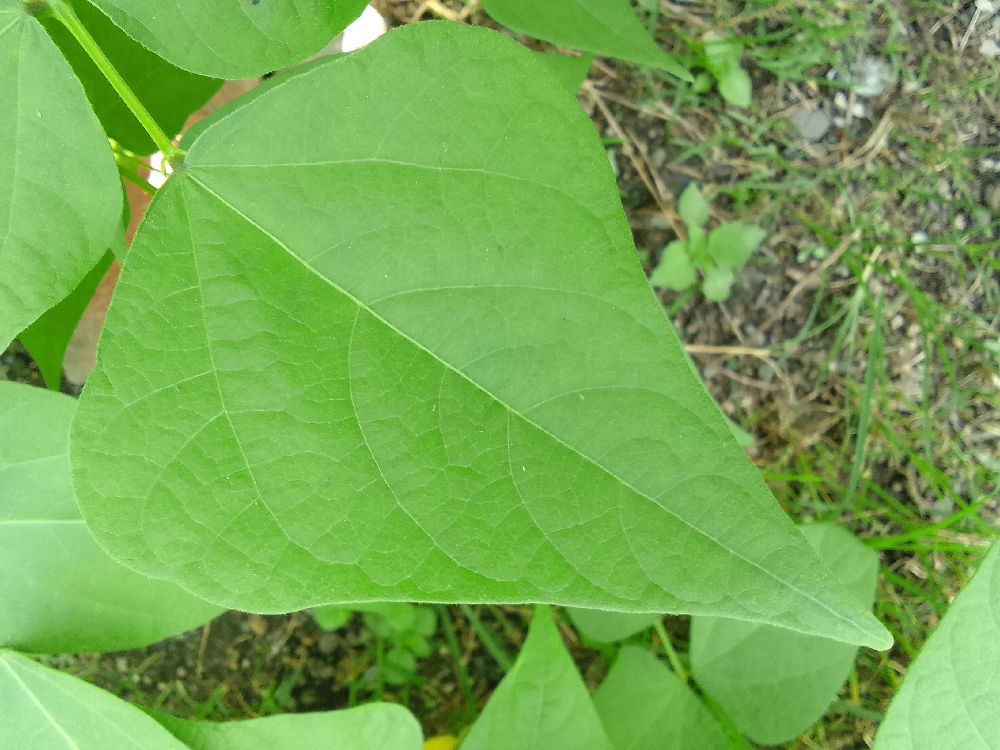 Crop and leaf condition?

common bean, healthy
